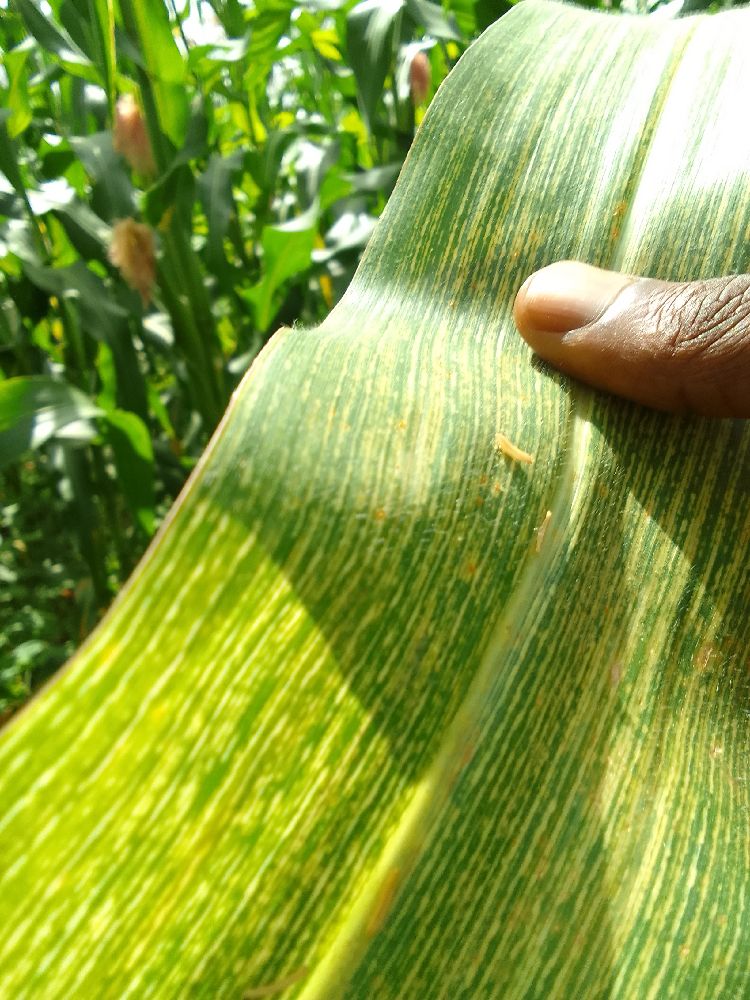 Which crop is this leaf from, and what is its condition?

maize, maize streak virus
